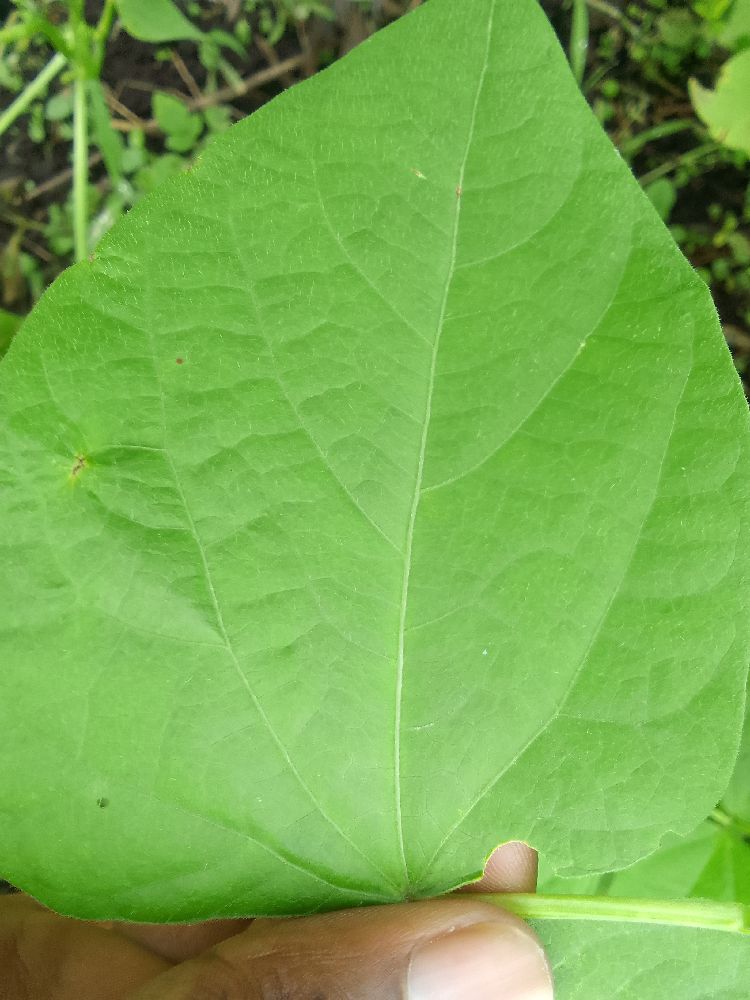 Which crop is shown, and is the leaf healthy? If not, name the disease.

common bean, healthy
